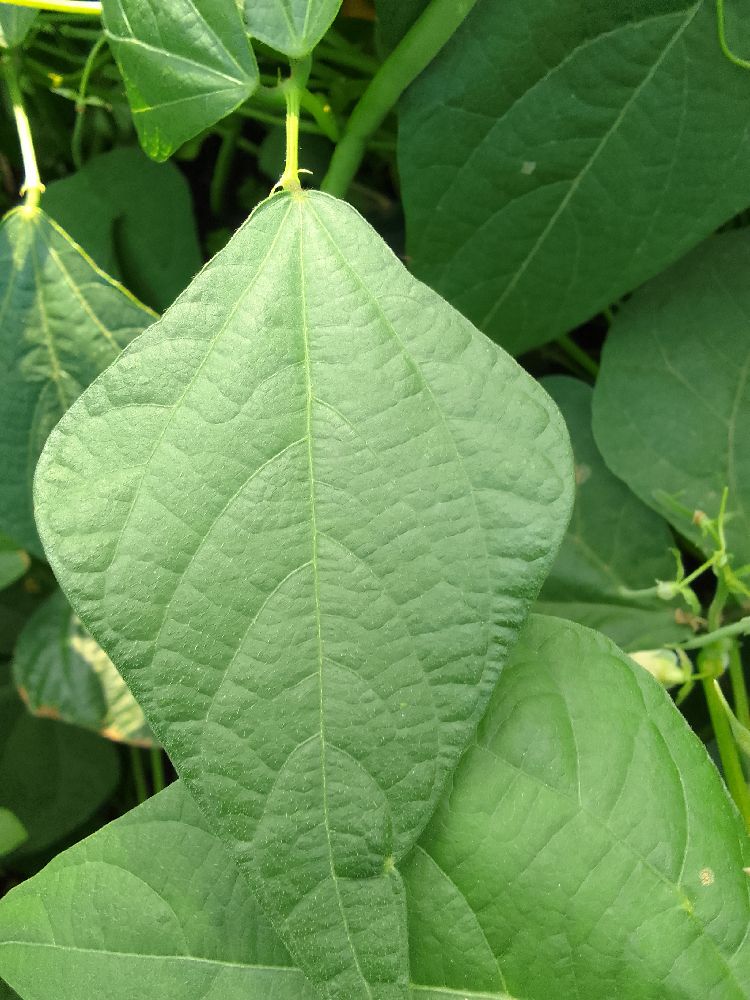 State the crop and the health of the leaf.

common bean, healthy
